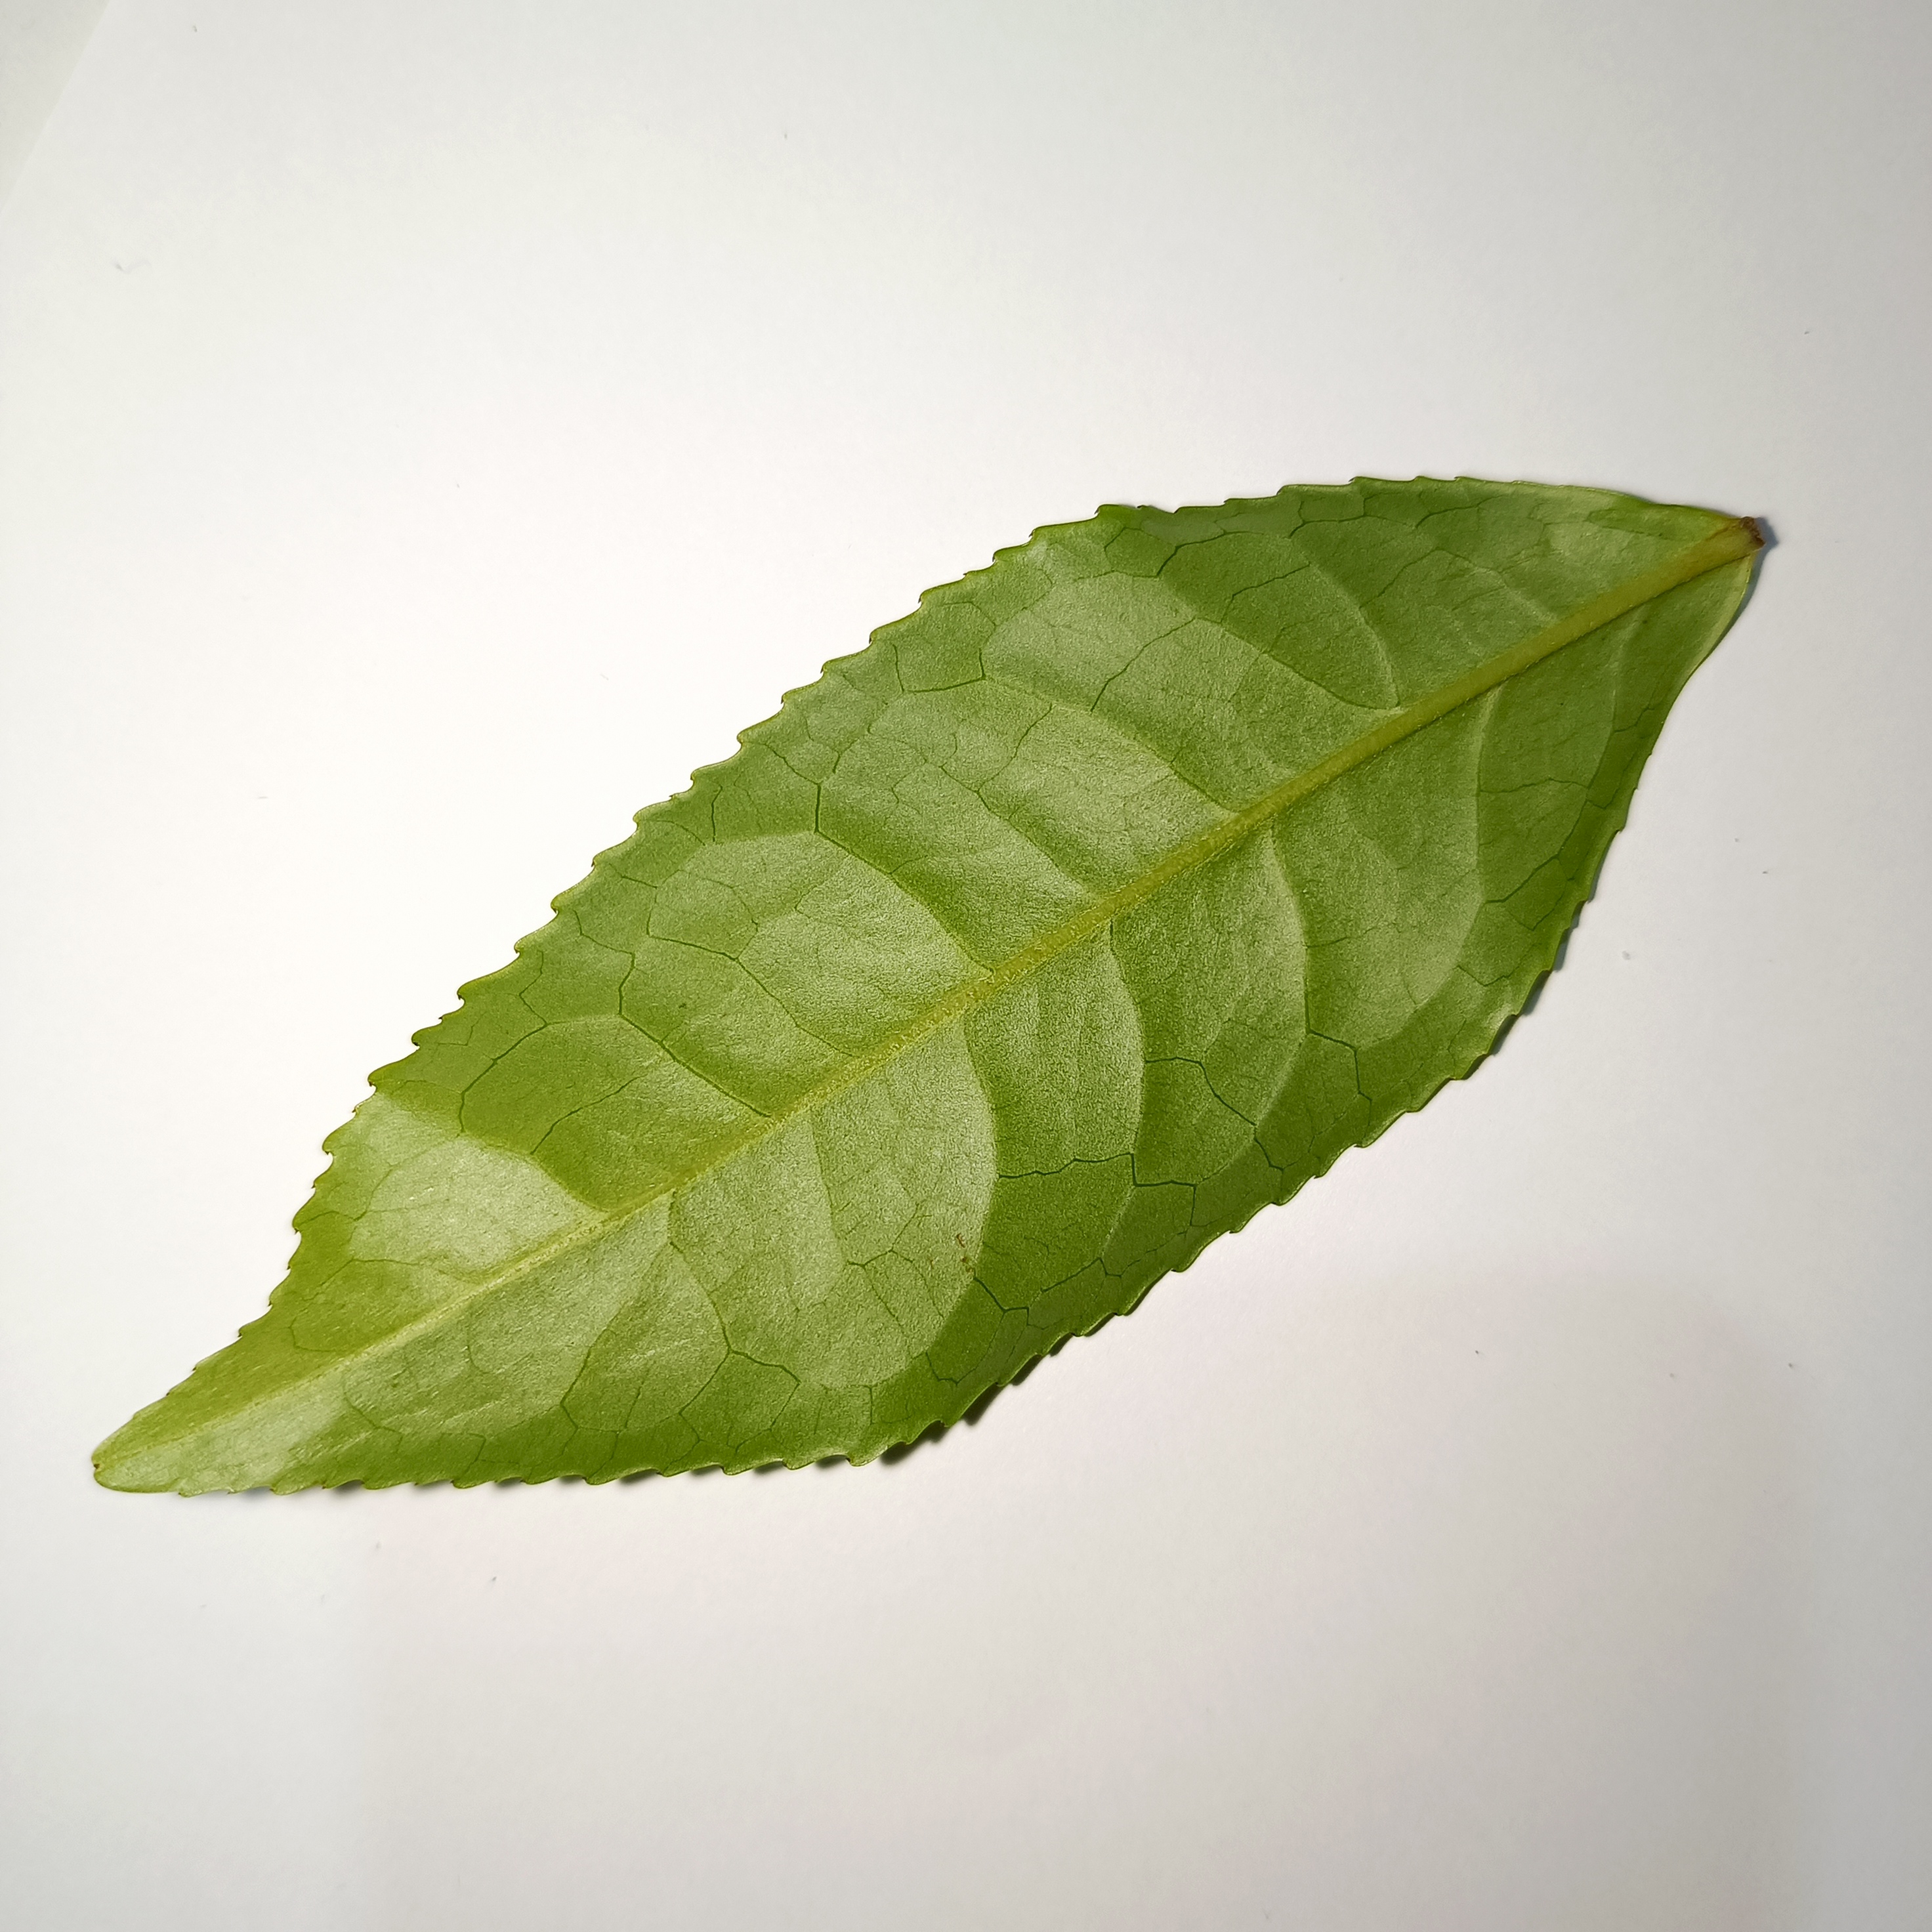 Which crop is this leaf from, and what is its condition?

tea, healthy
